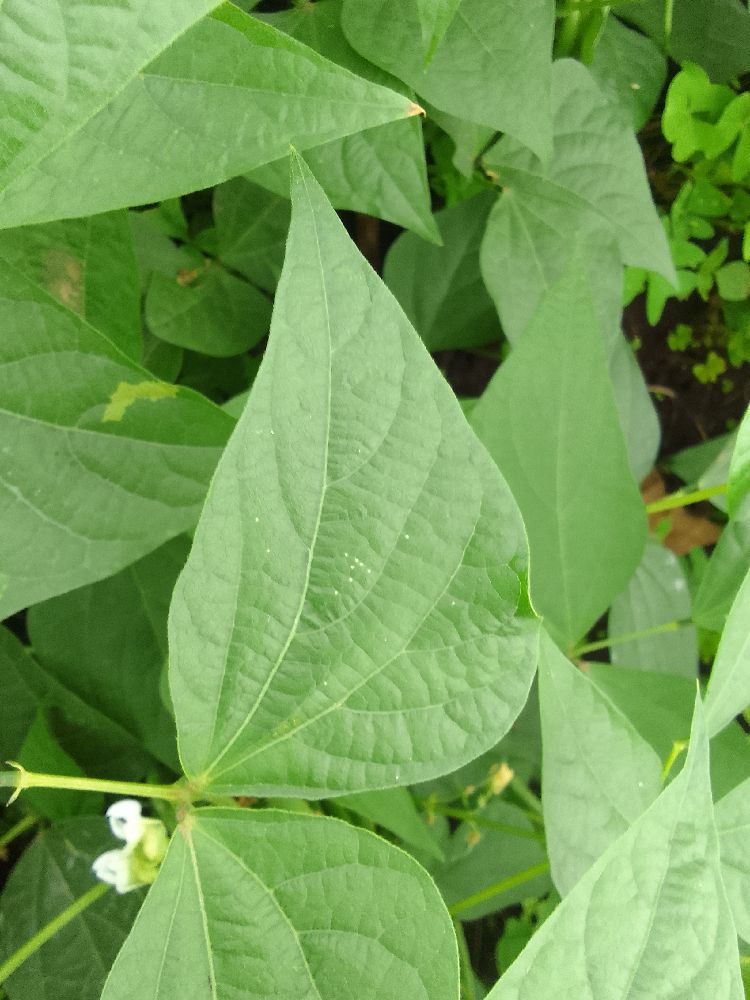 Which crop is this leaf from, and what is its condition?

common bean, healthy
